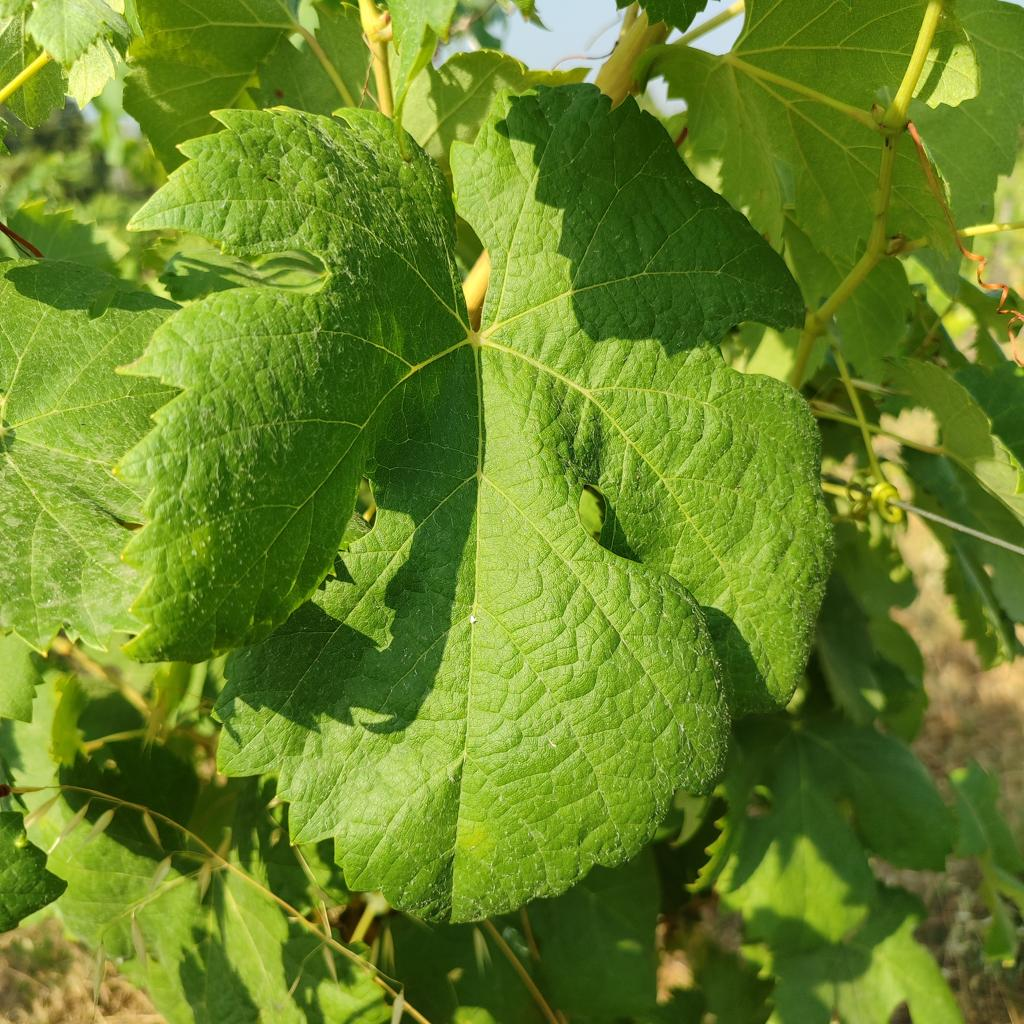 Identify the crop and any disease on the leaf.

grapevine, healthy
